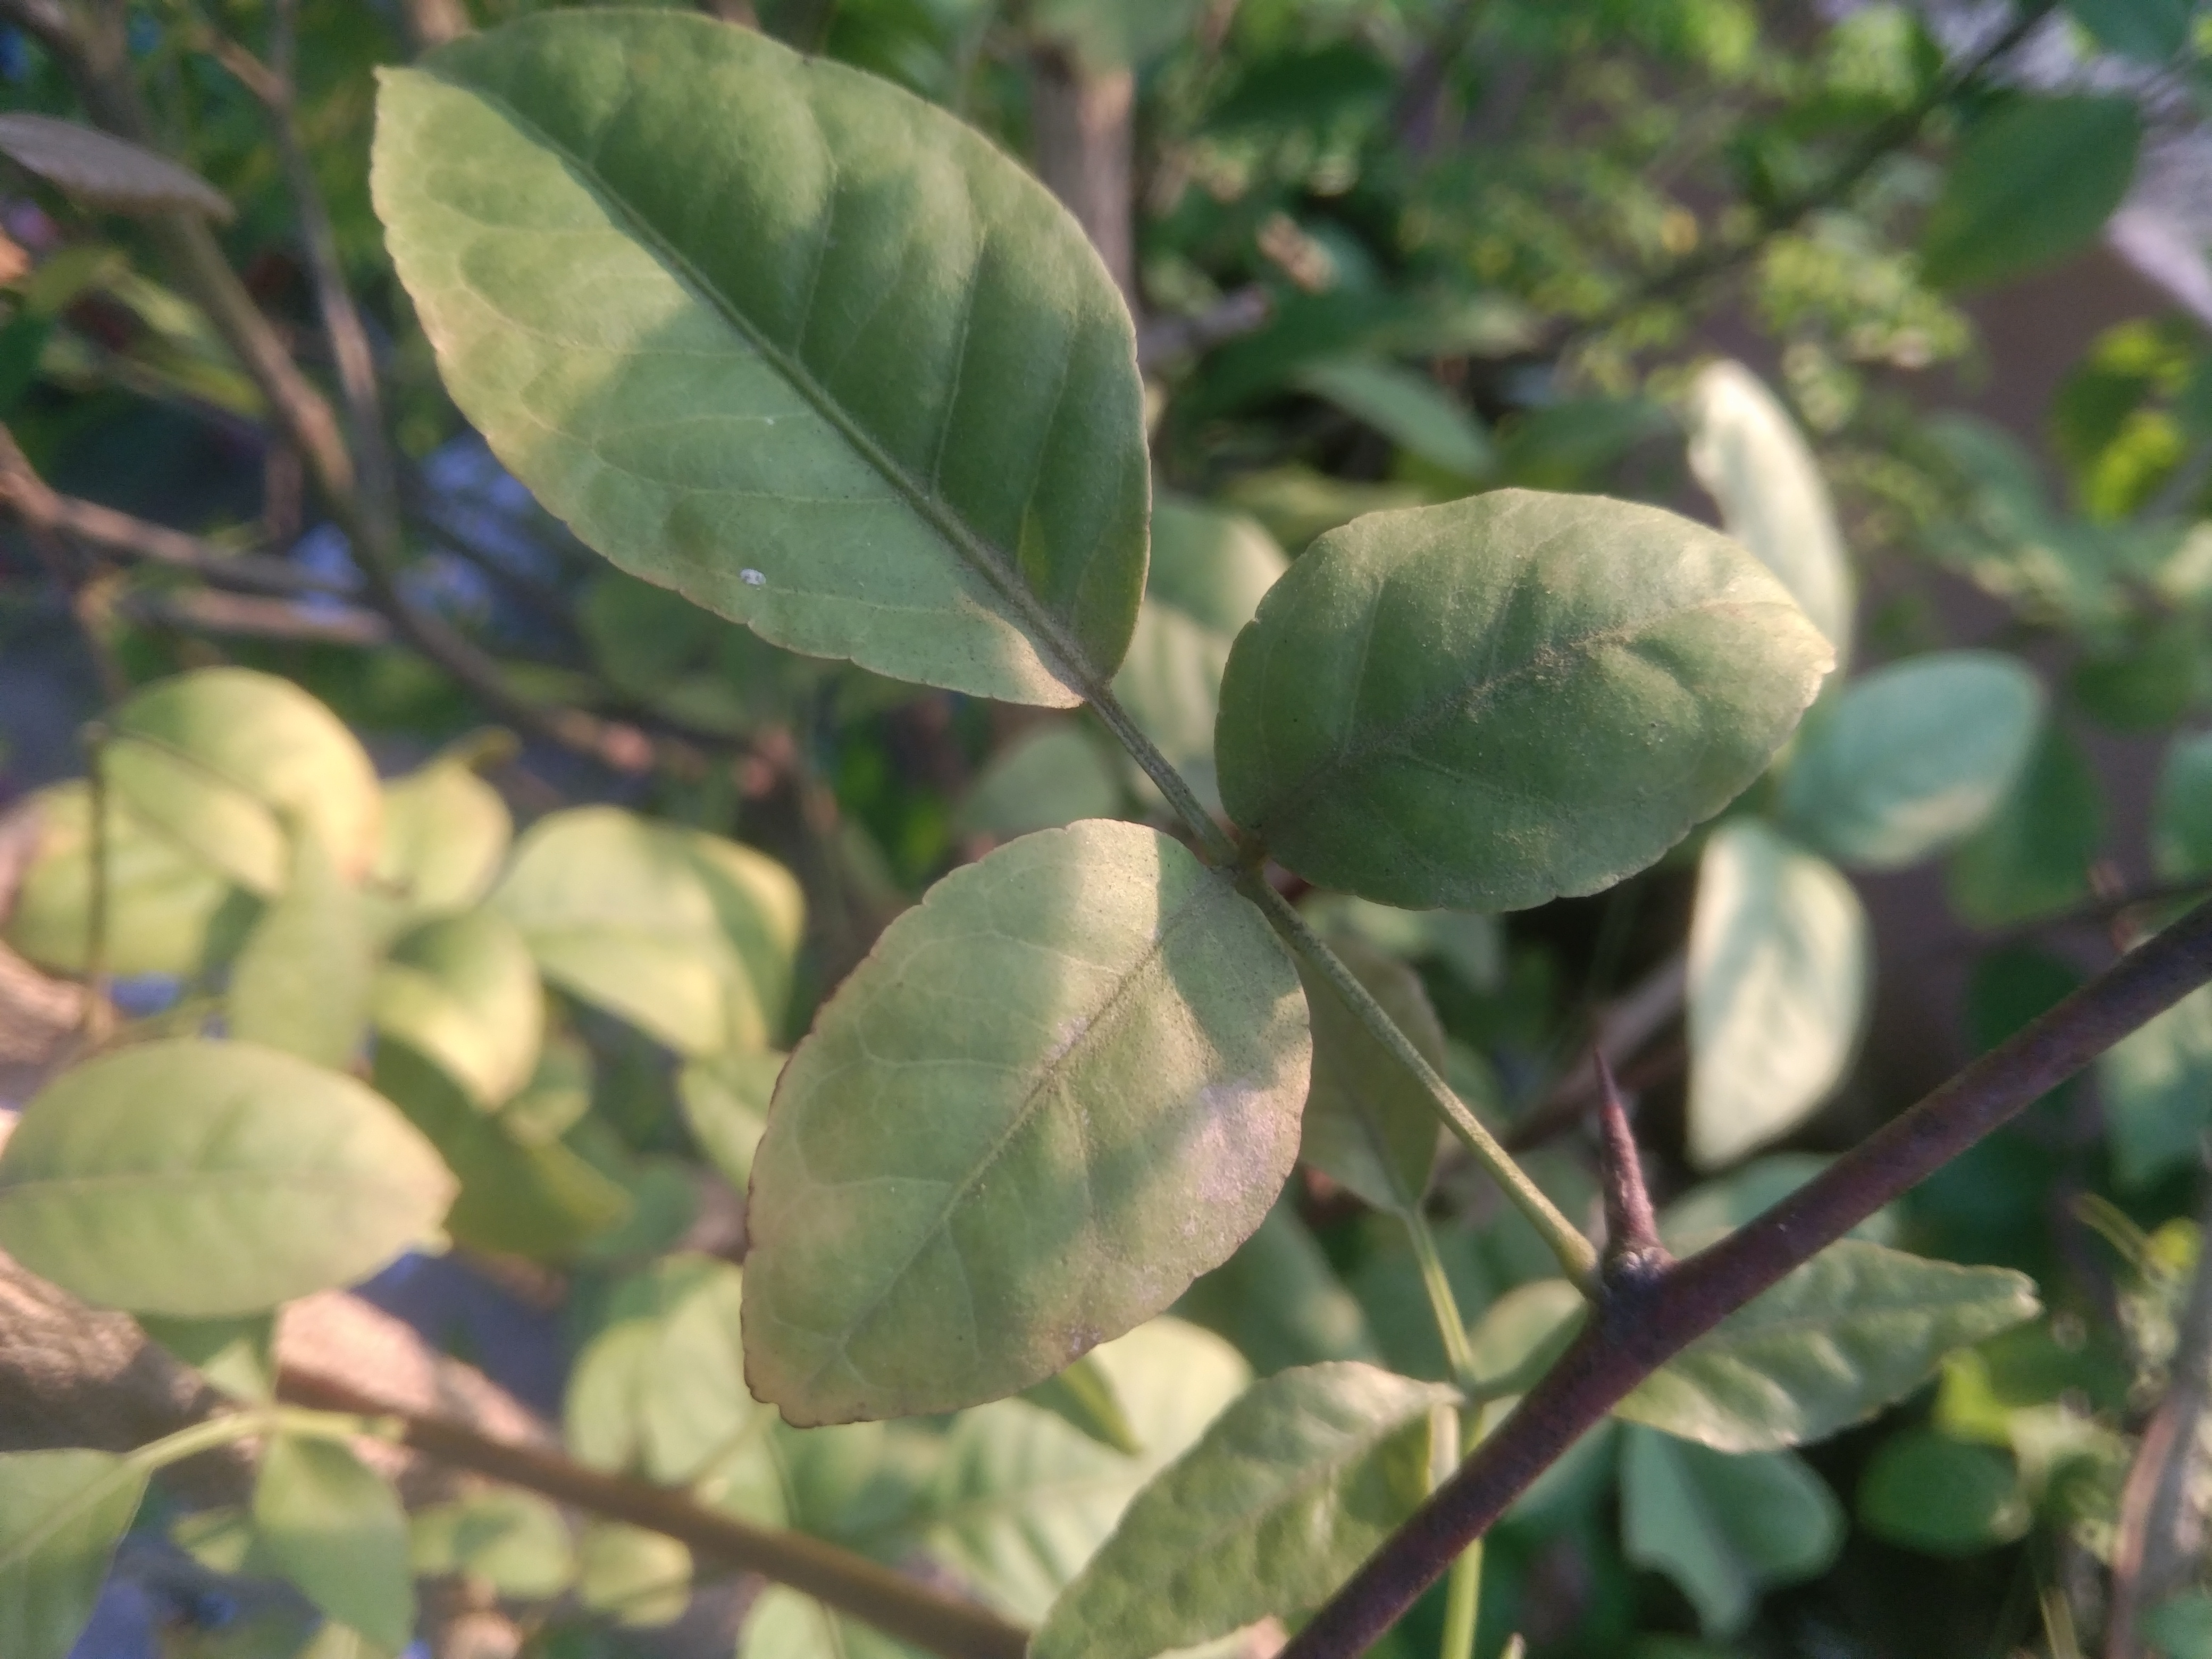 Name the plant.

wood apple
